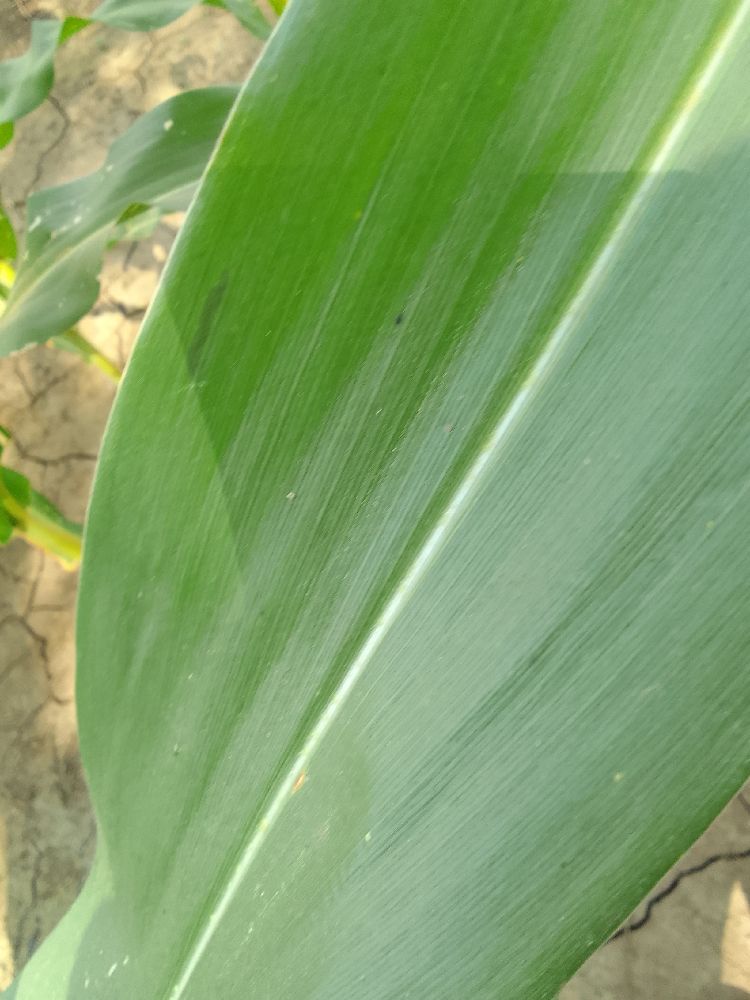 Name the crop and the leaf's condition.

maize, healthy
